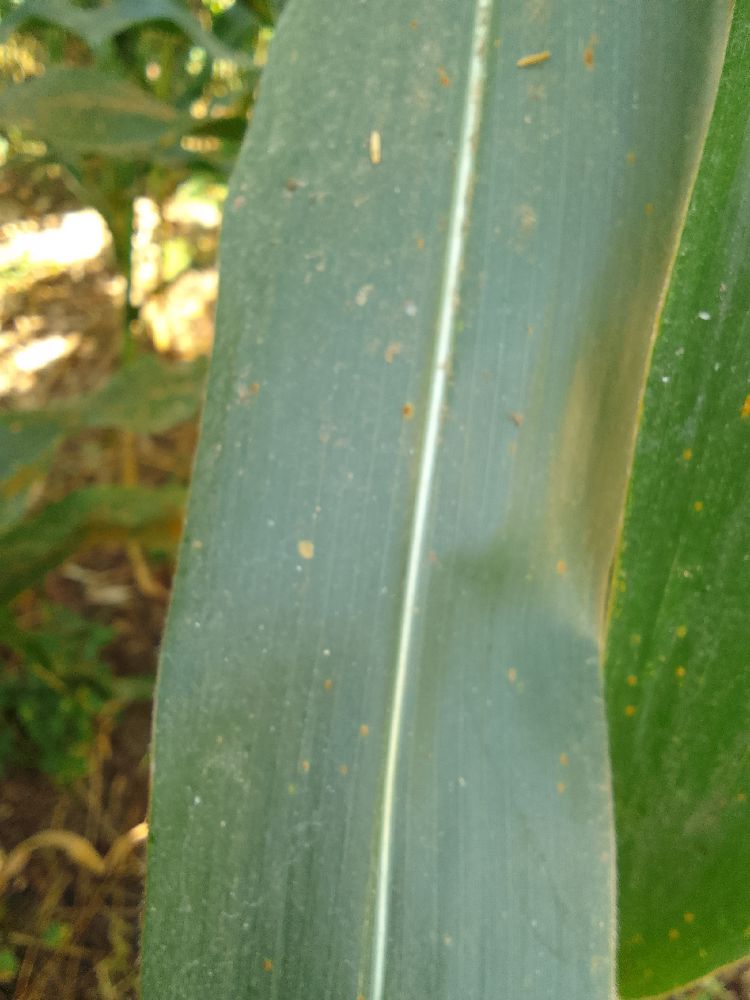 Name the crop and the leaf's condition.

maize, healthy
